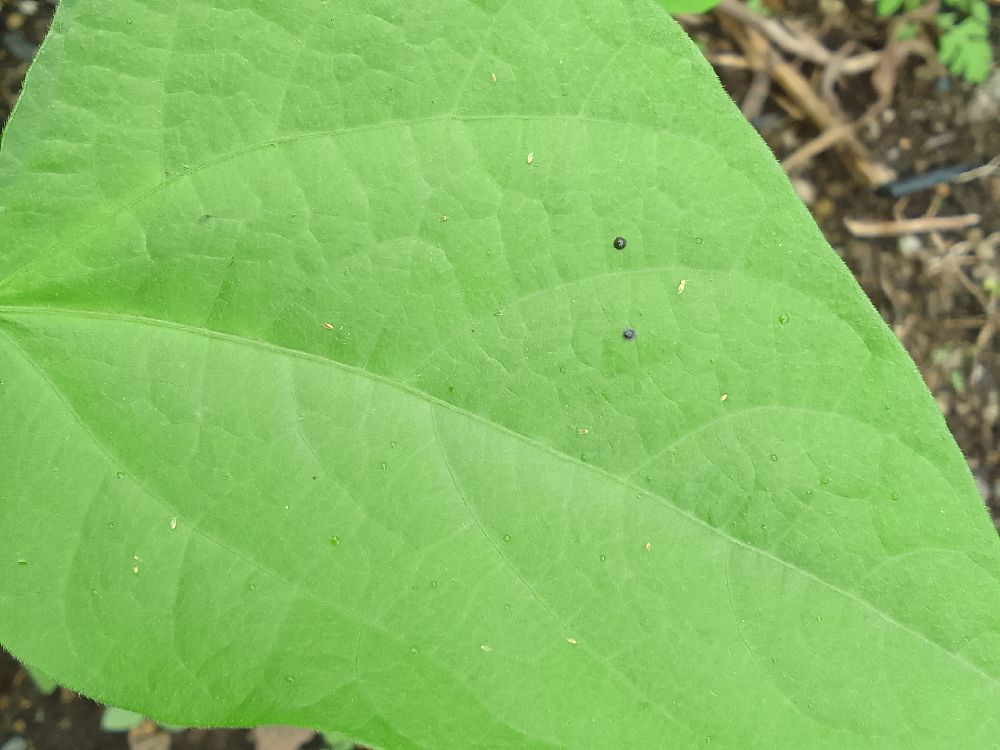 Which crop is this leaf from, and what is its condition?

common bean, healthy
